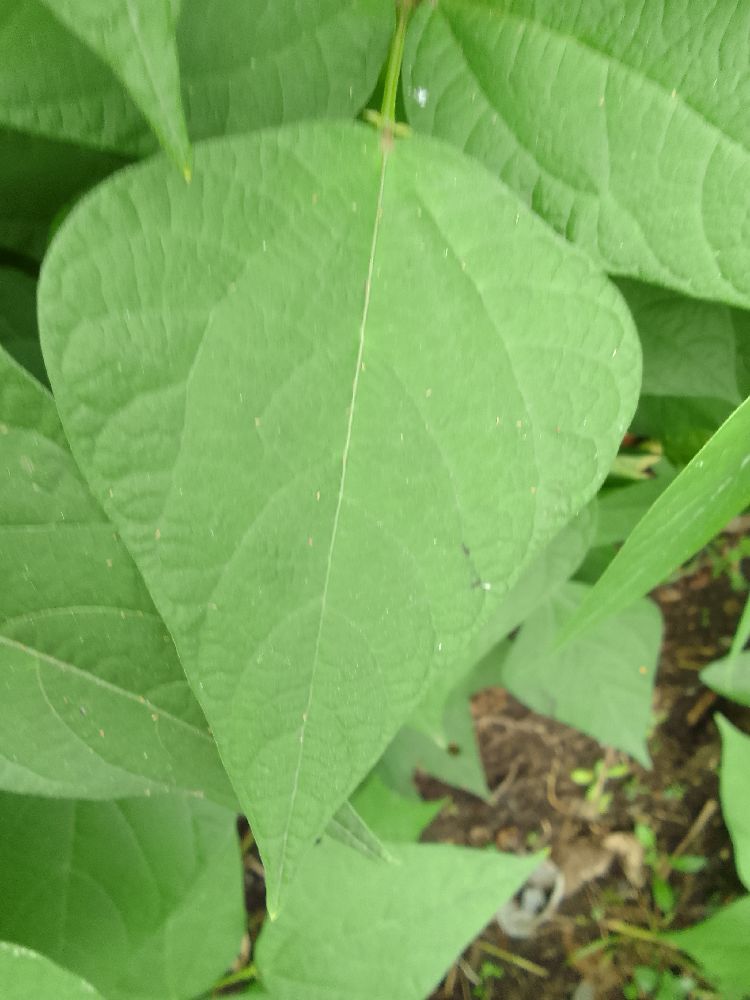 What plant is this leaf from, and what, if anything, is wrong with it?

common bean, healthy
